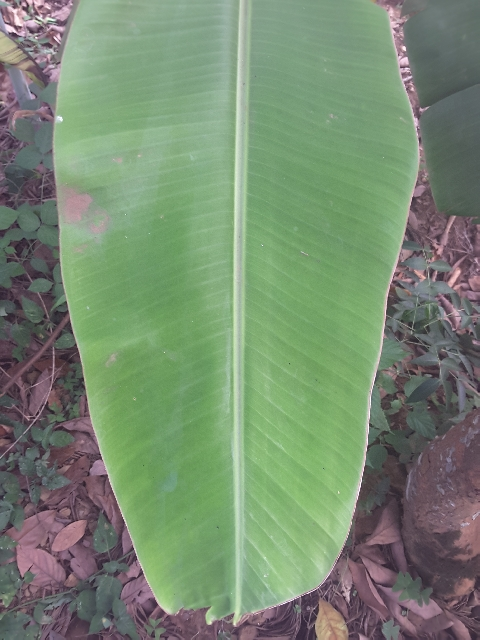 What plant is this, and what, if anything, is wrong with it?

banana, healthy
